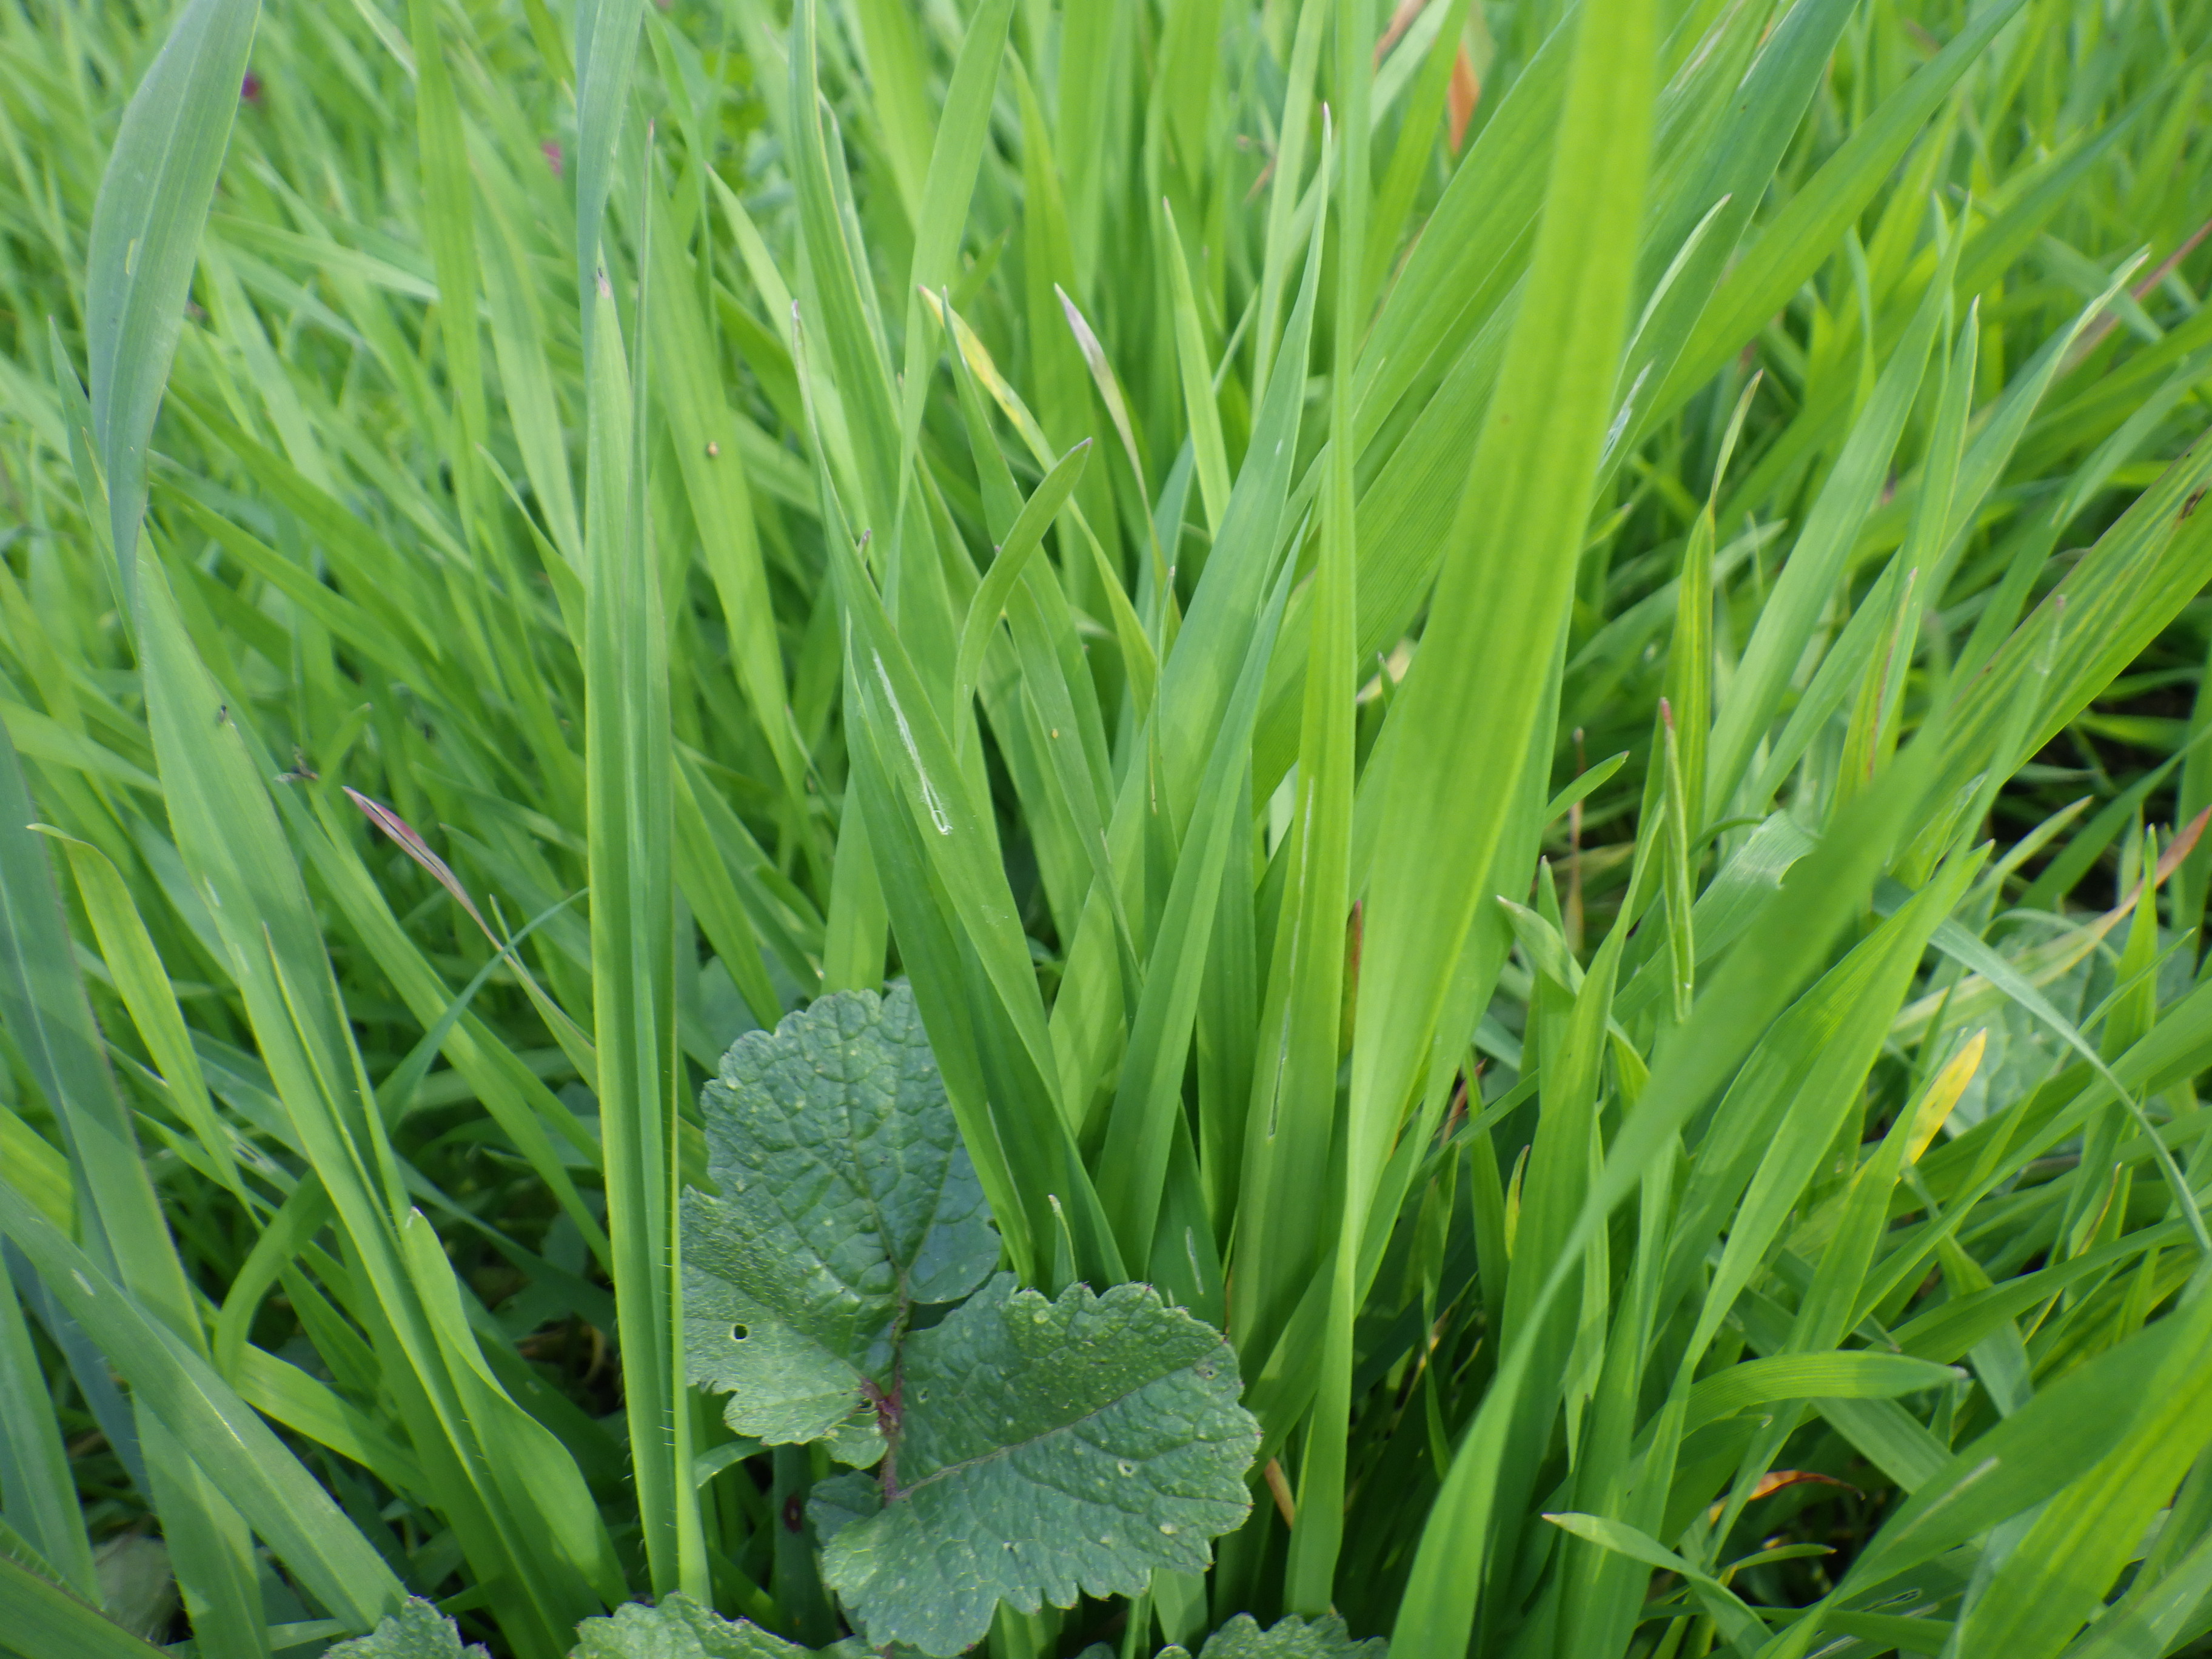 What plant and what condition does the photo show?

emmer, phytophagous
